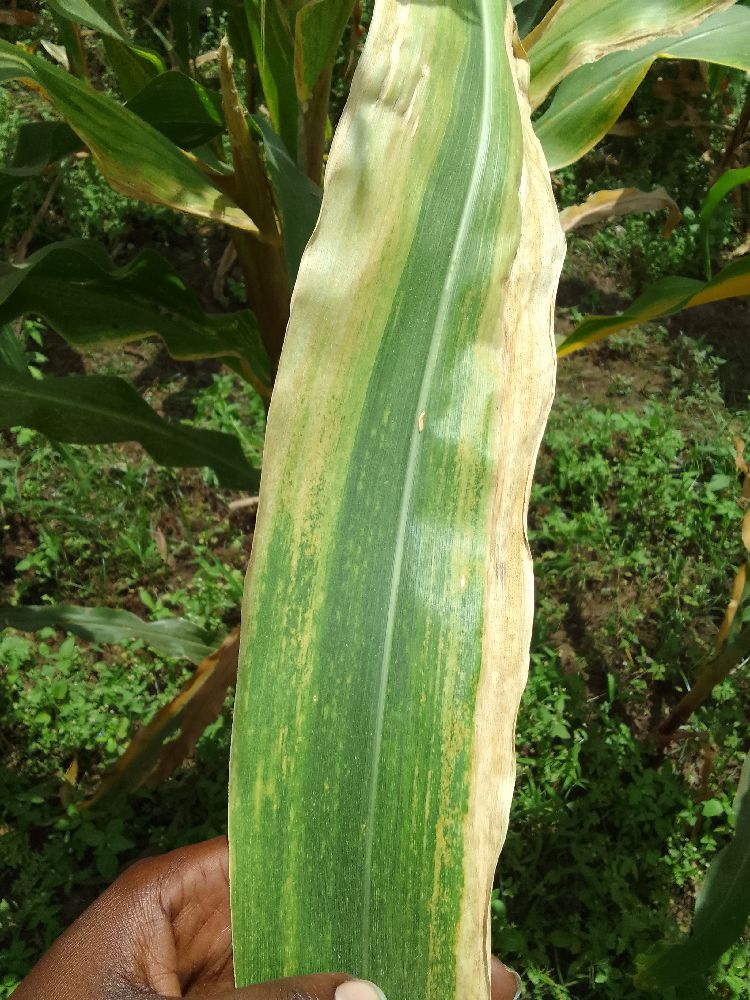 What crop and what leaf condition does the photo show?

maize, maize lethal necrosis
